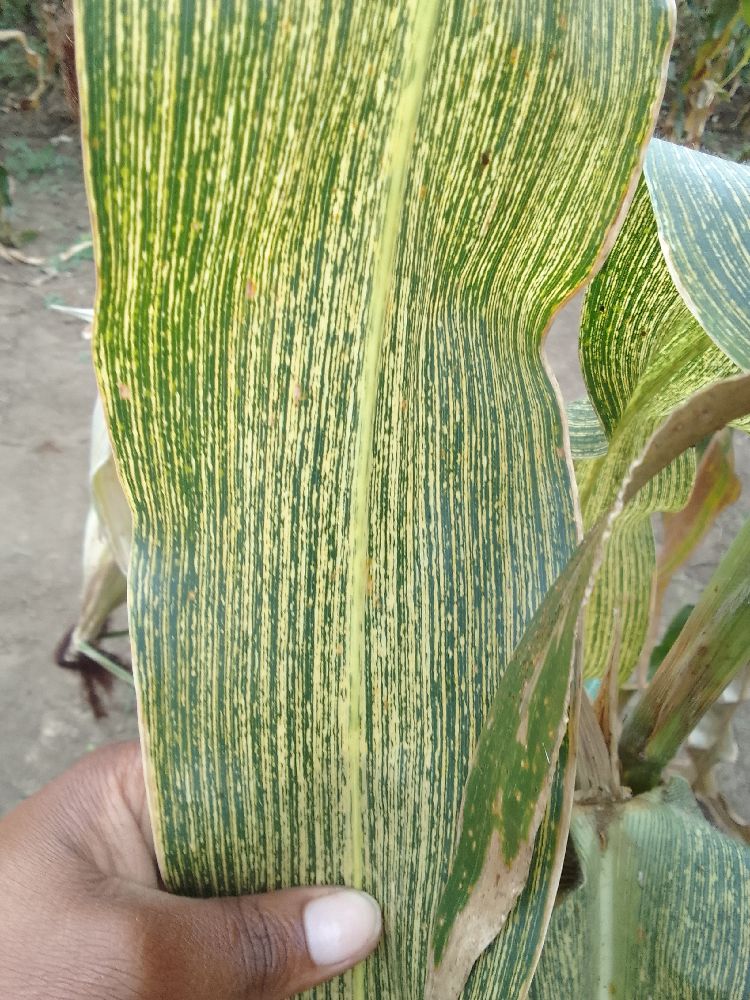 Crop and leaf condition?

maize, maize streak virus
